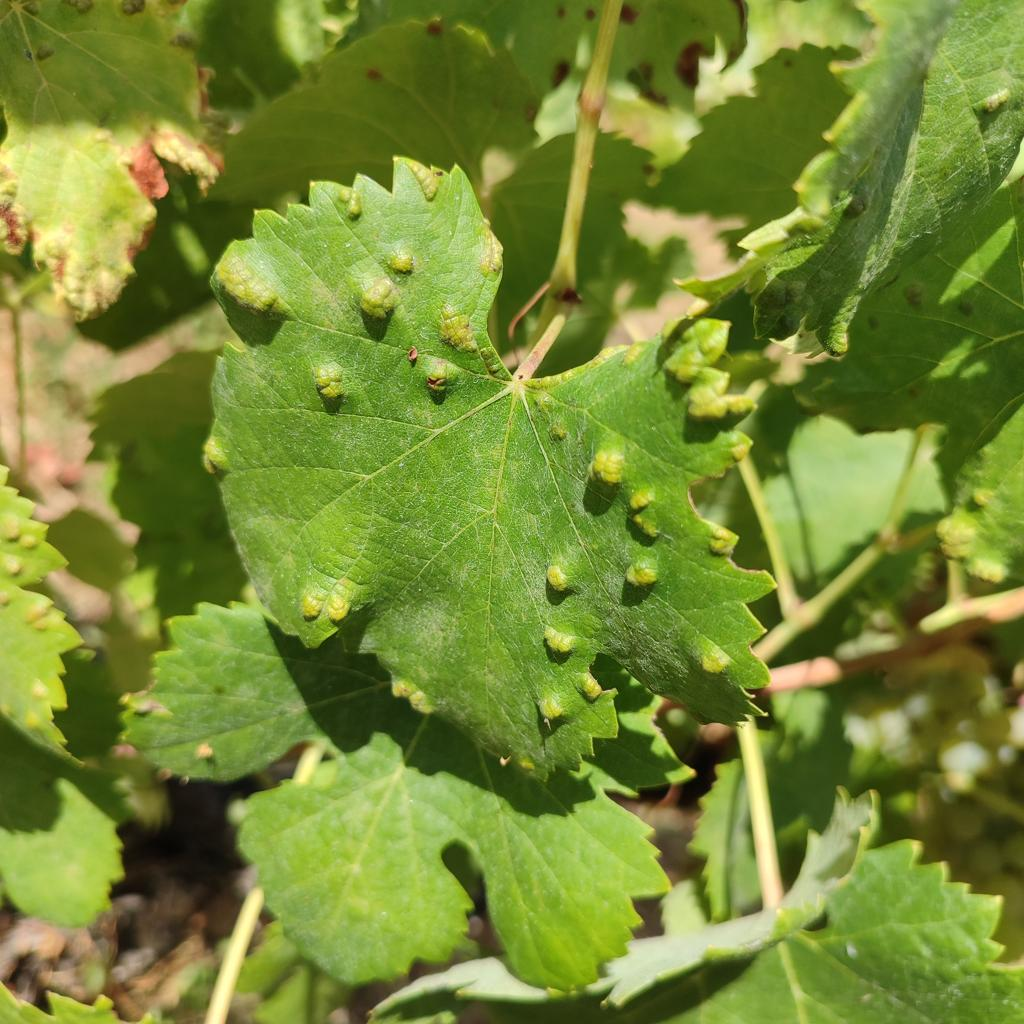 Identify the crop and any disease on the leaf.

grapevine, erineum mite
